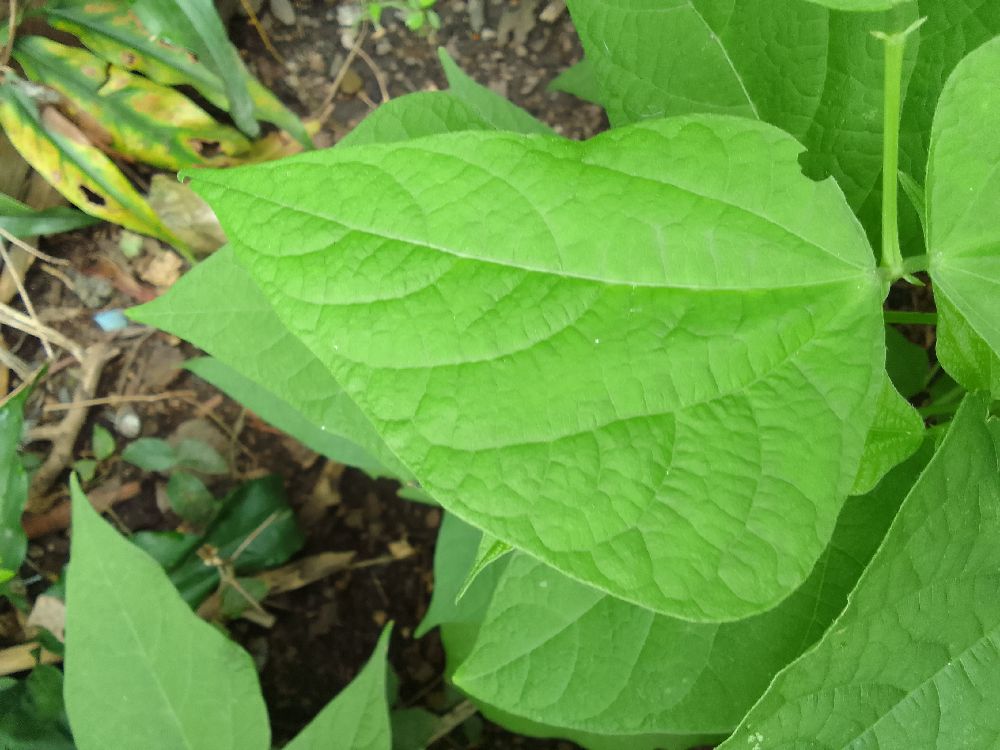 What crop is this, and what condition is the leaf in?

common bean, healthy
